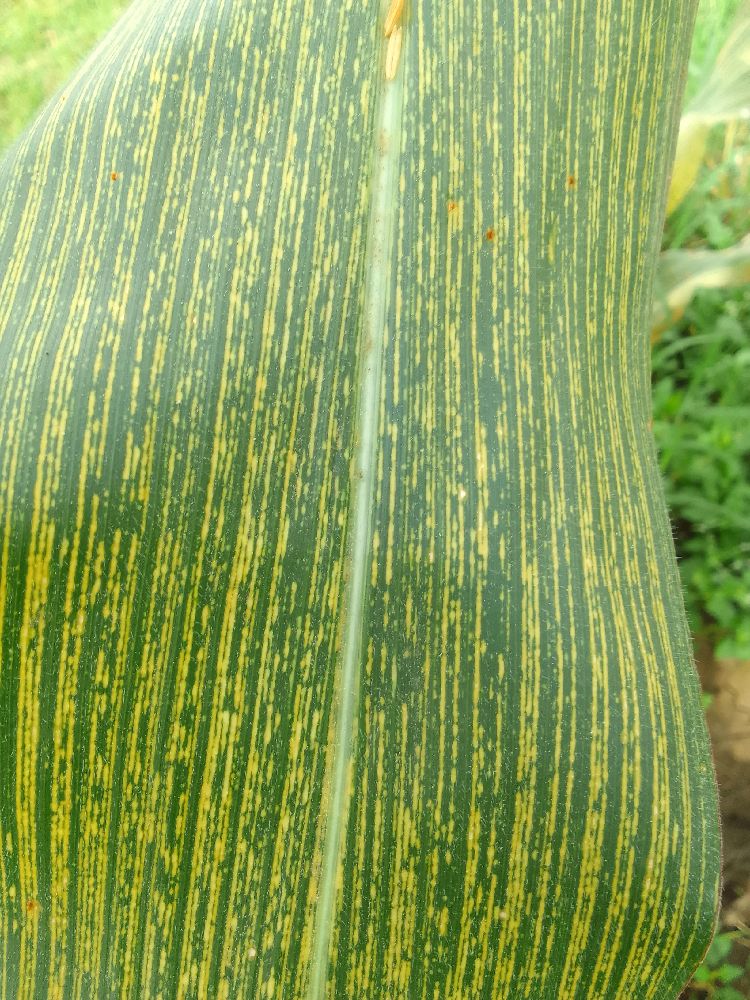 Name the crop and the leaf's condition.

maize, maize streak virus
